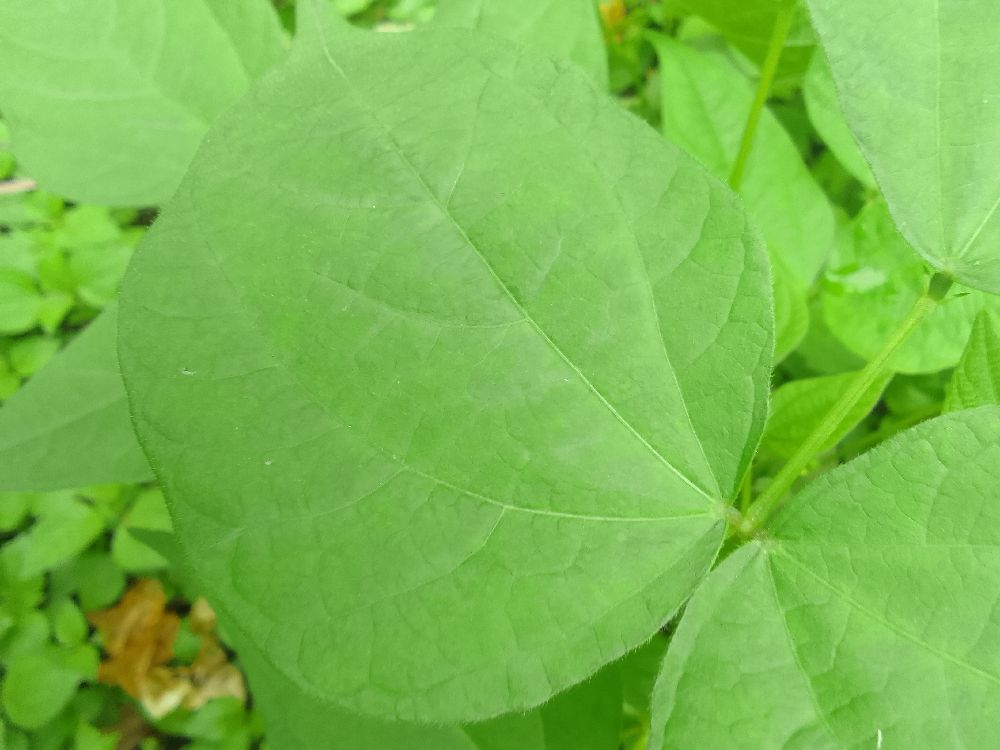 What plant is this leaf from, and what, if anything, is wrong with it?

common bean, healthy
